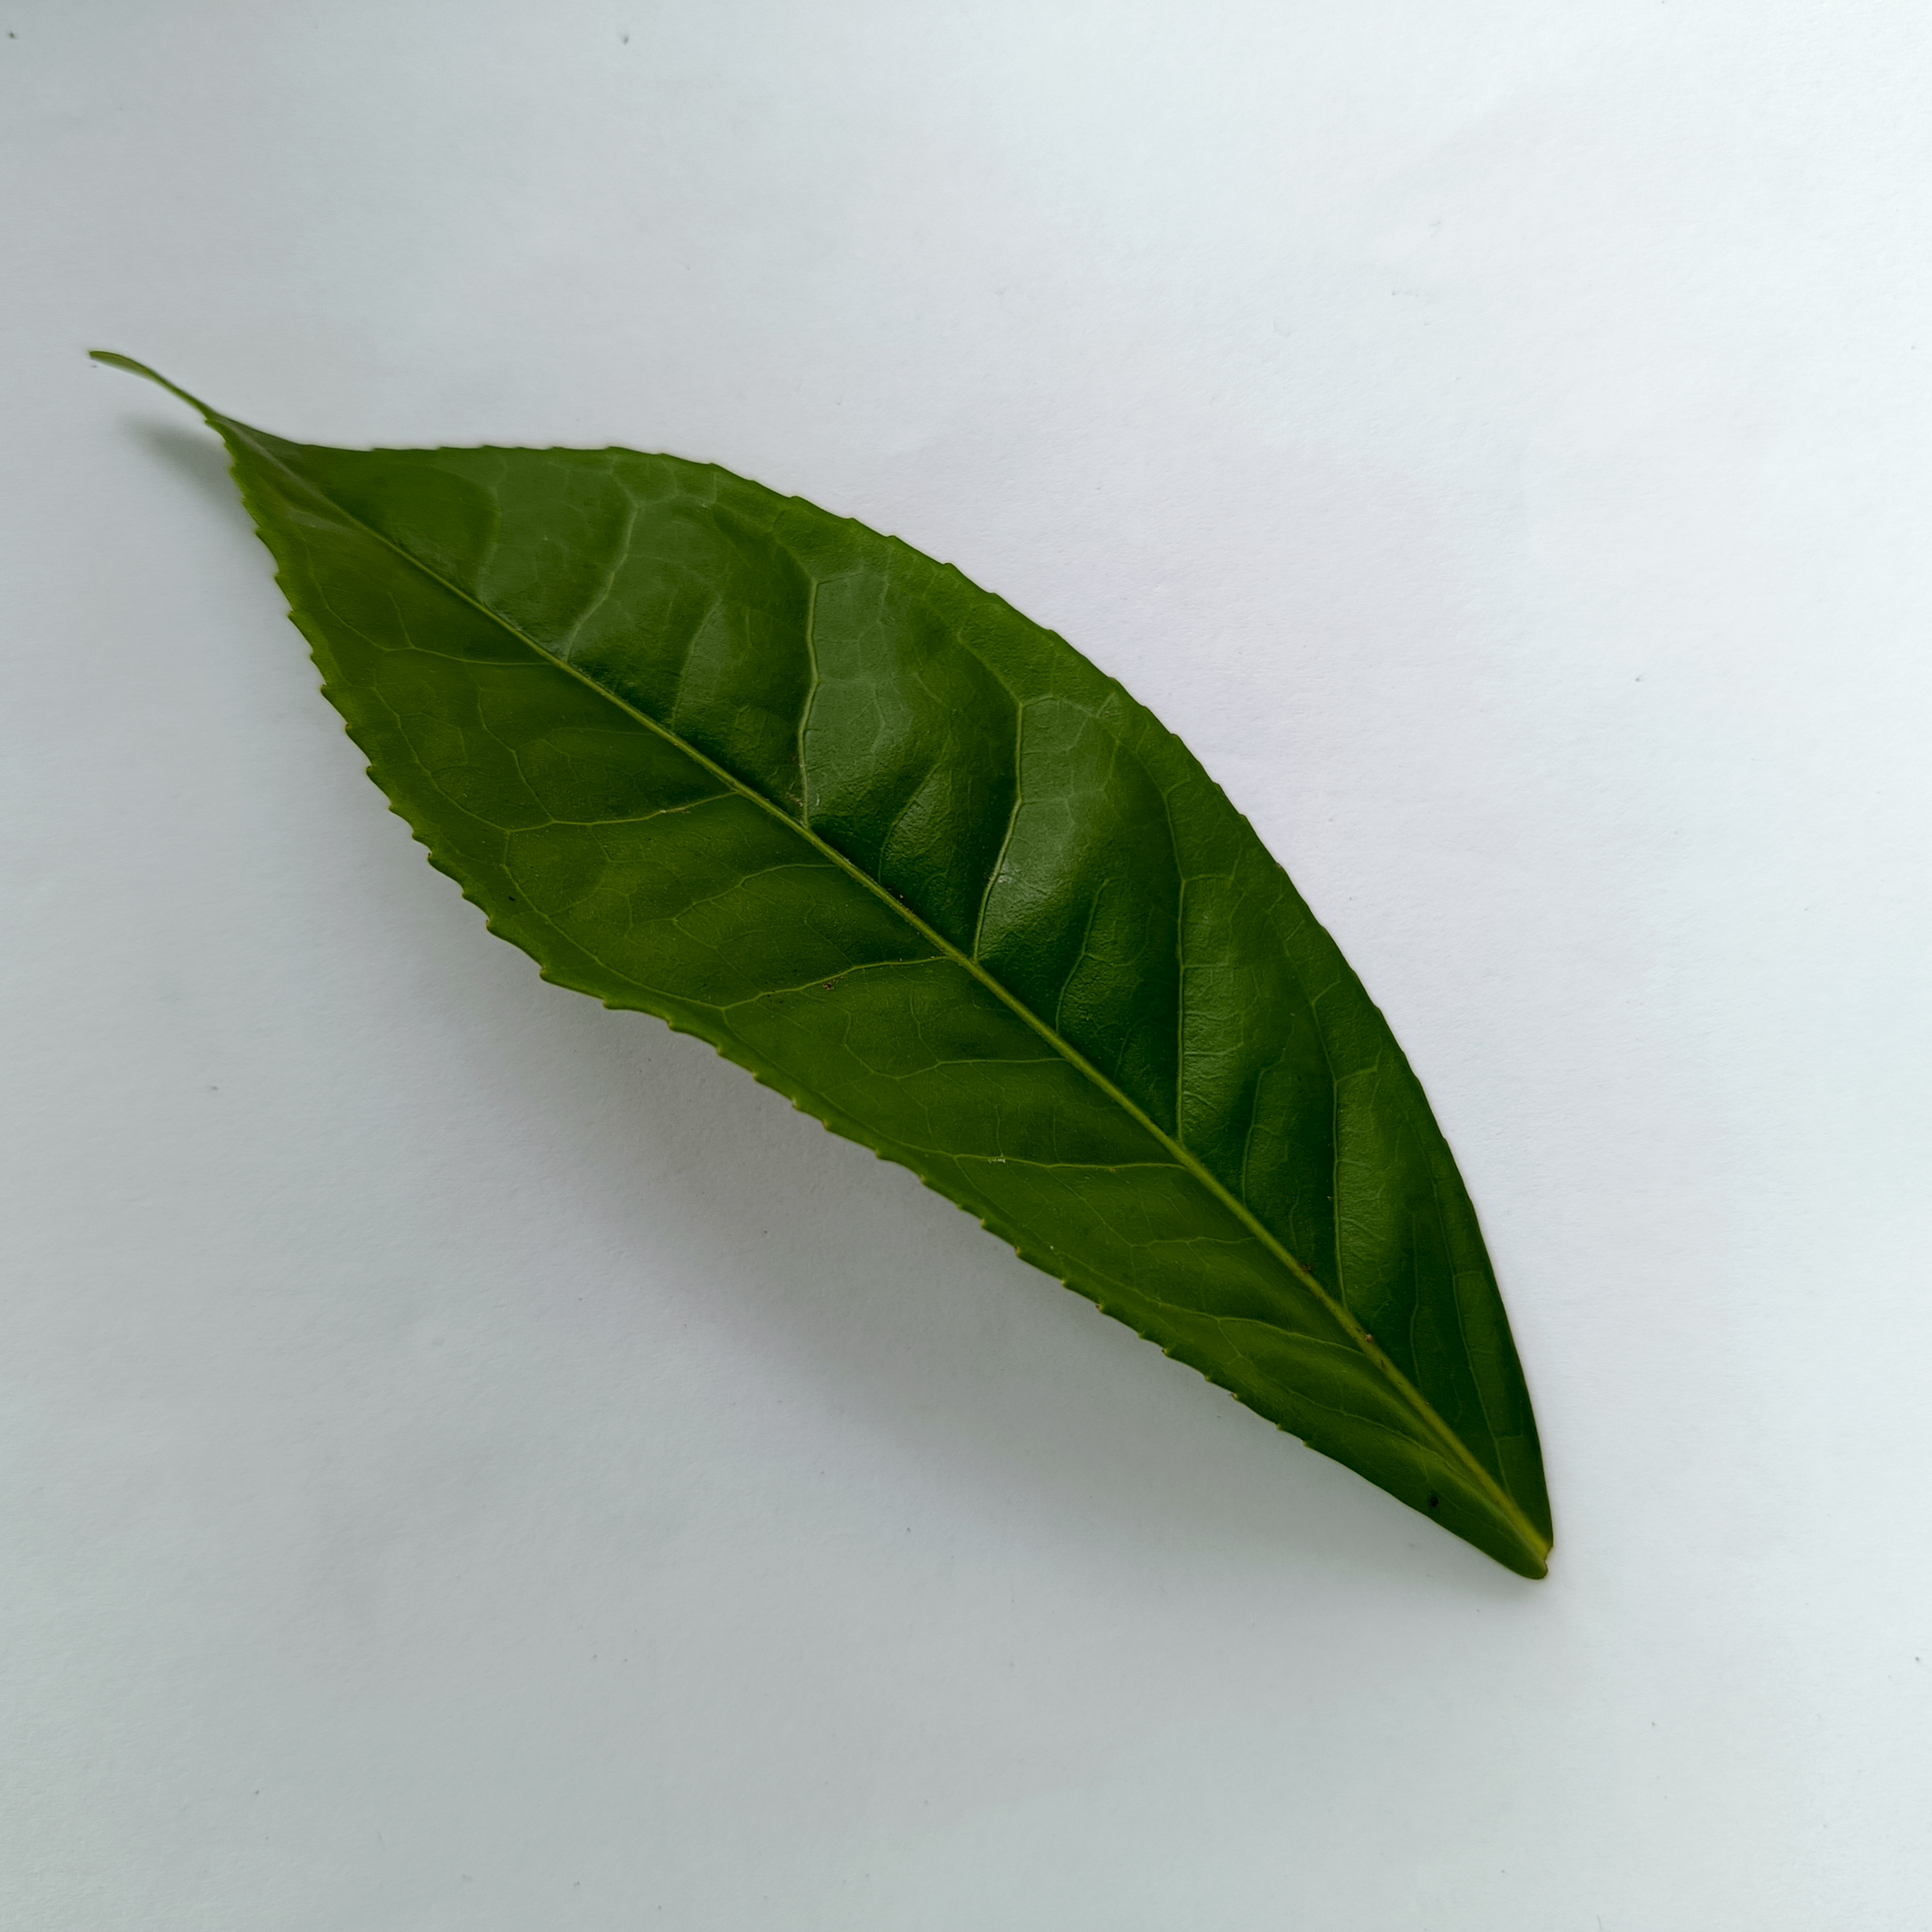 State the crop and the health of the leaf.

tea, healthy
